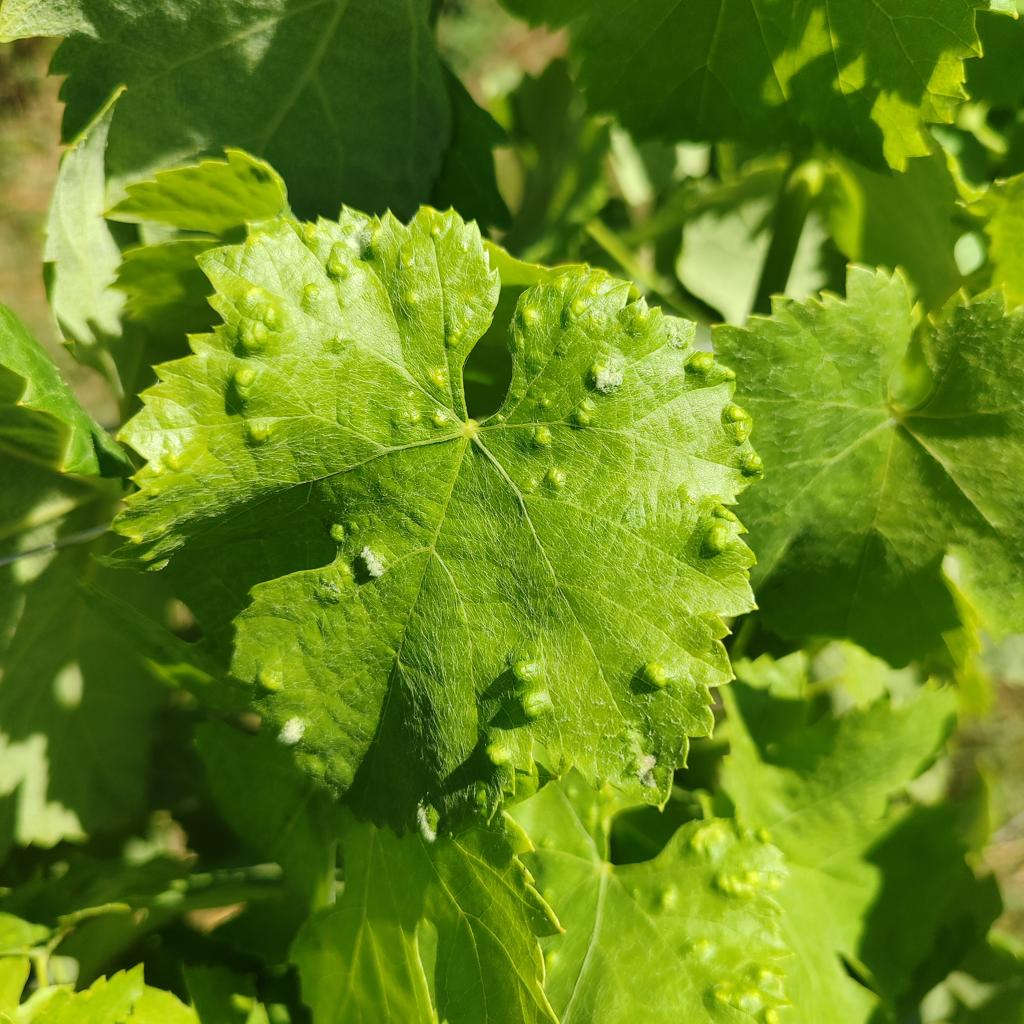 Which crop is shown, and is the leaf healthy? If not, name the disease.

grapevine, erineum mite
